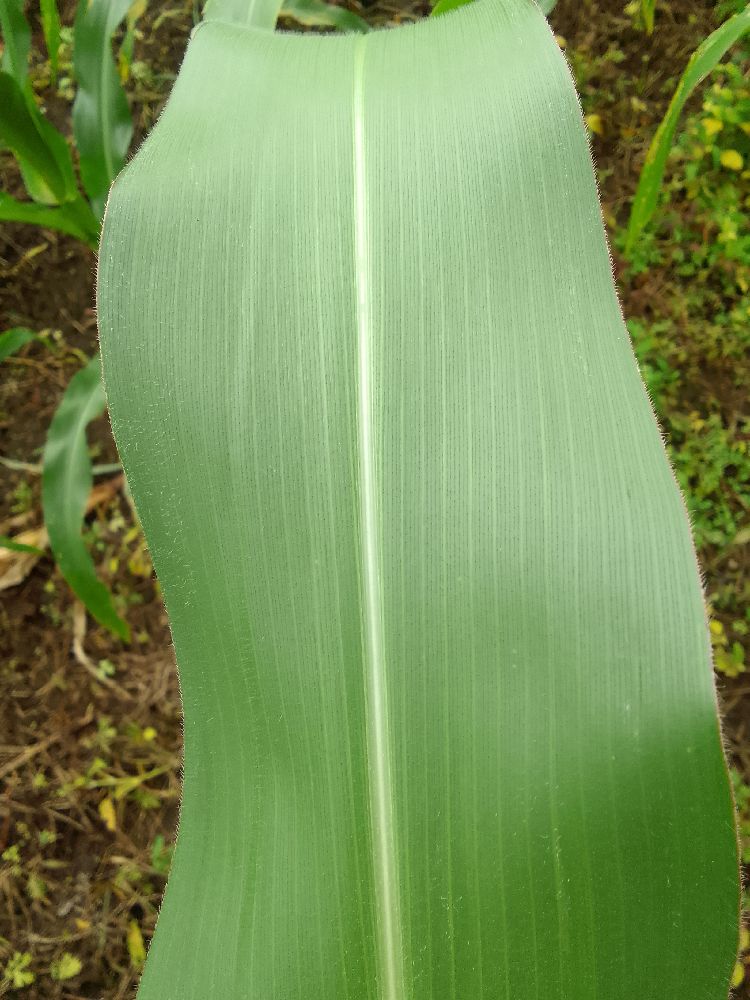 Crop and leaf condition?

maize, healthy
